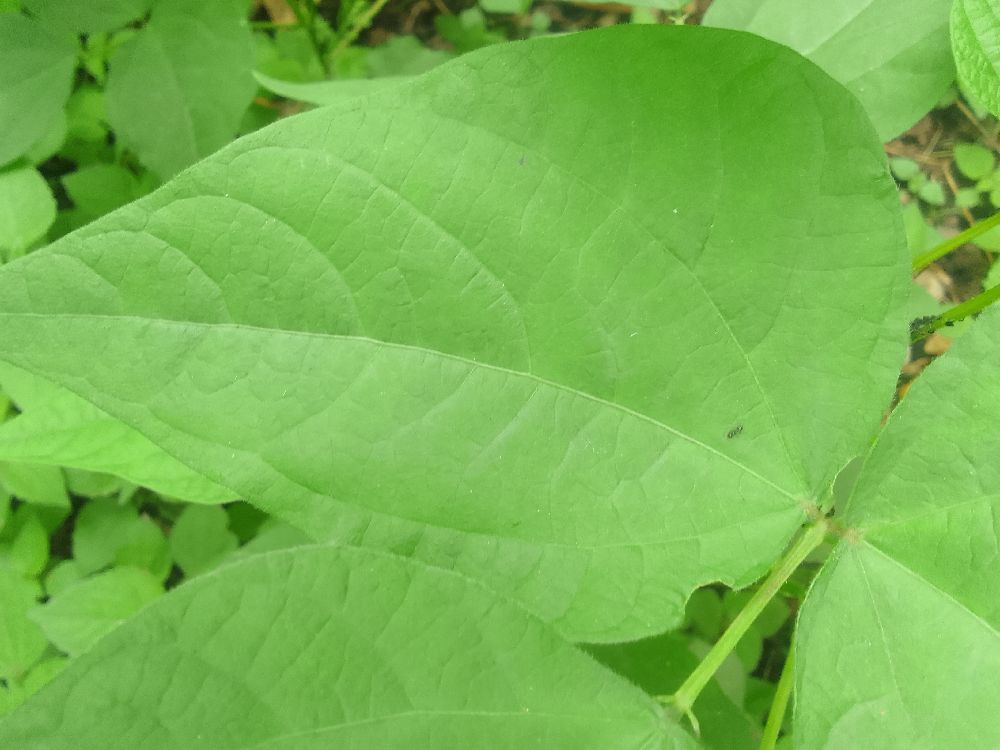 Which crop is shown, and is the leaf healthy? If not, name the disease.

common bean, healthy
